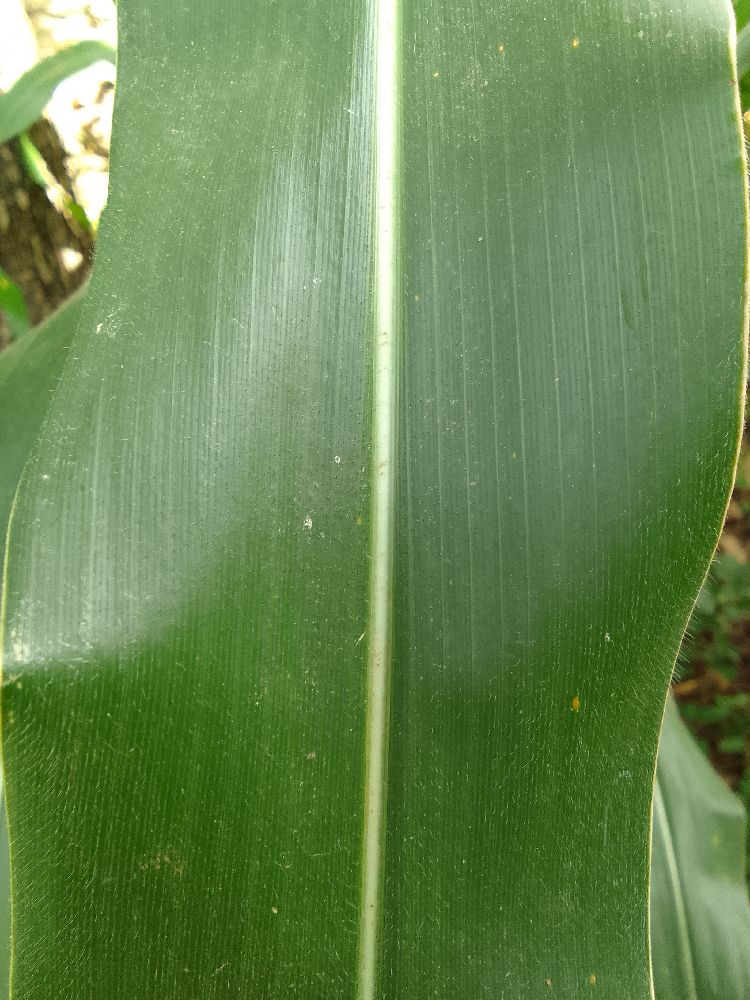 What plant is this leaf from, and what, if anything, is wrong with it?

maize, healthy
